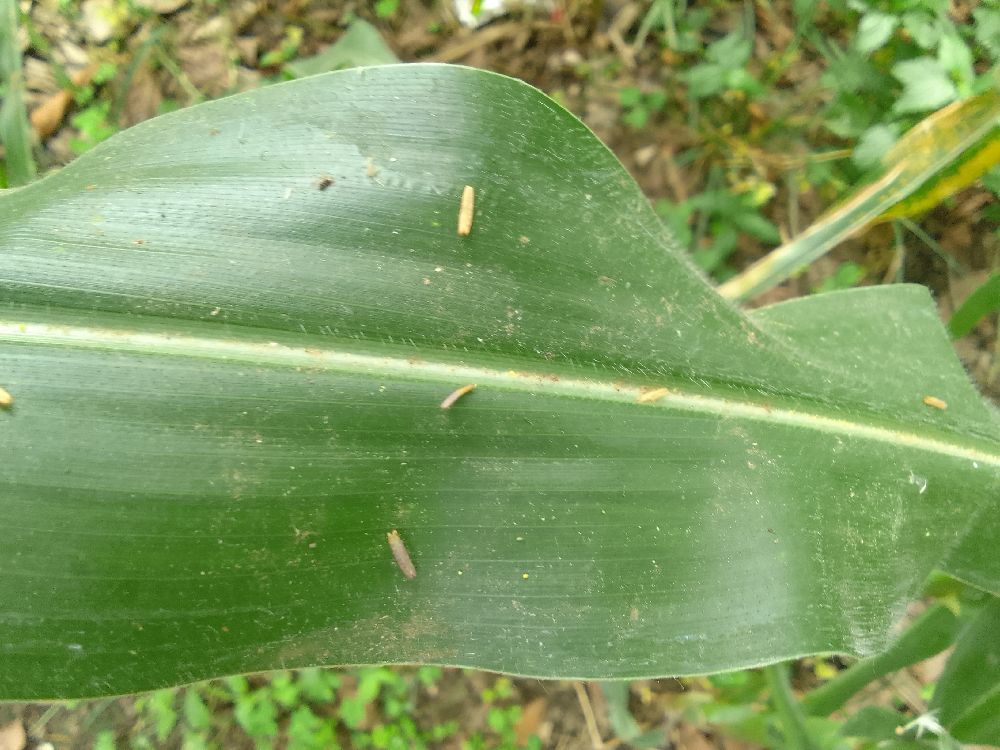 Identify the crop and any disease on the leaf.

maize, healthy
